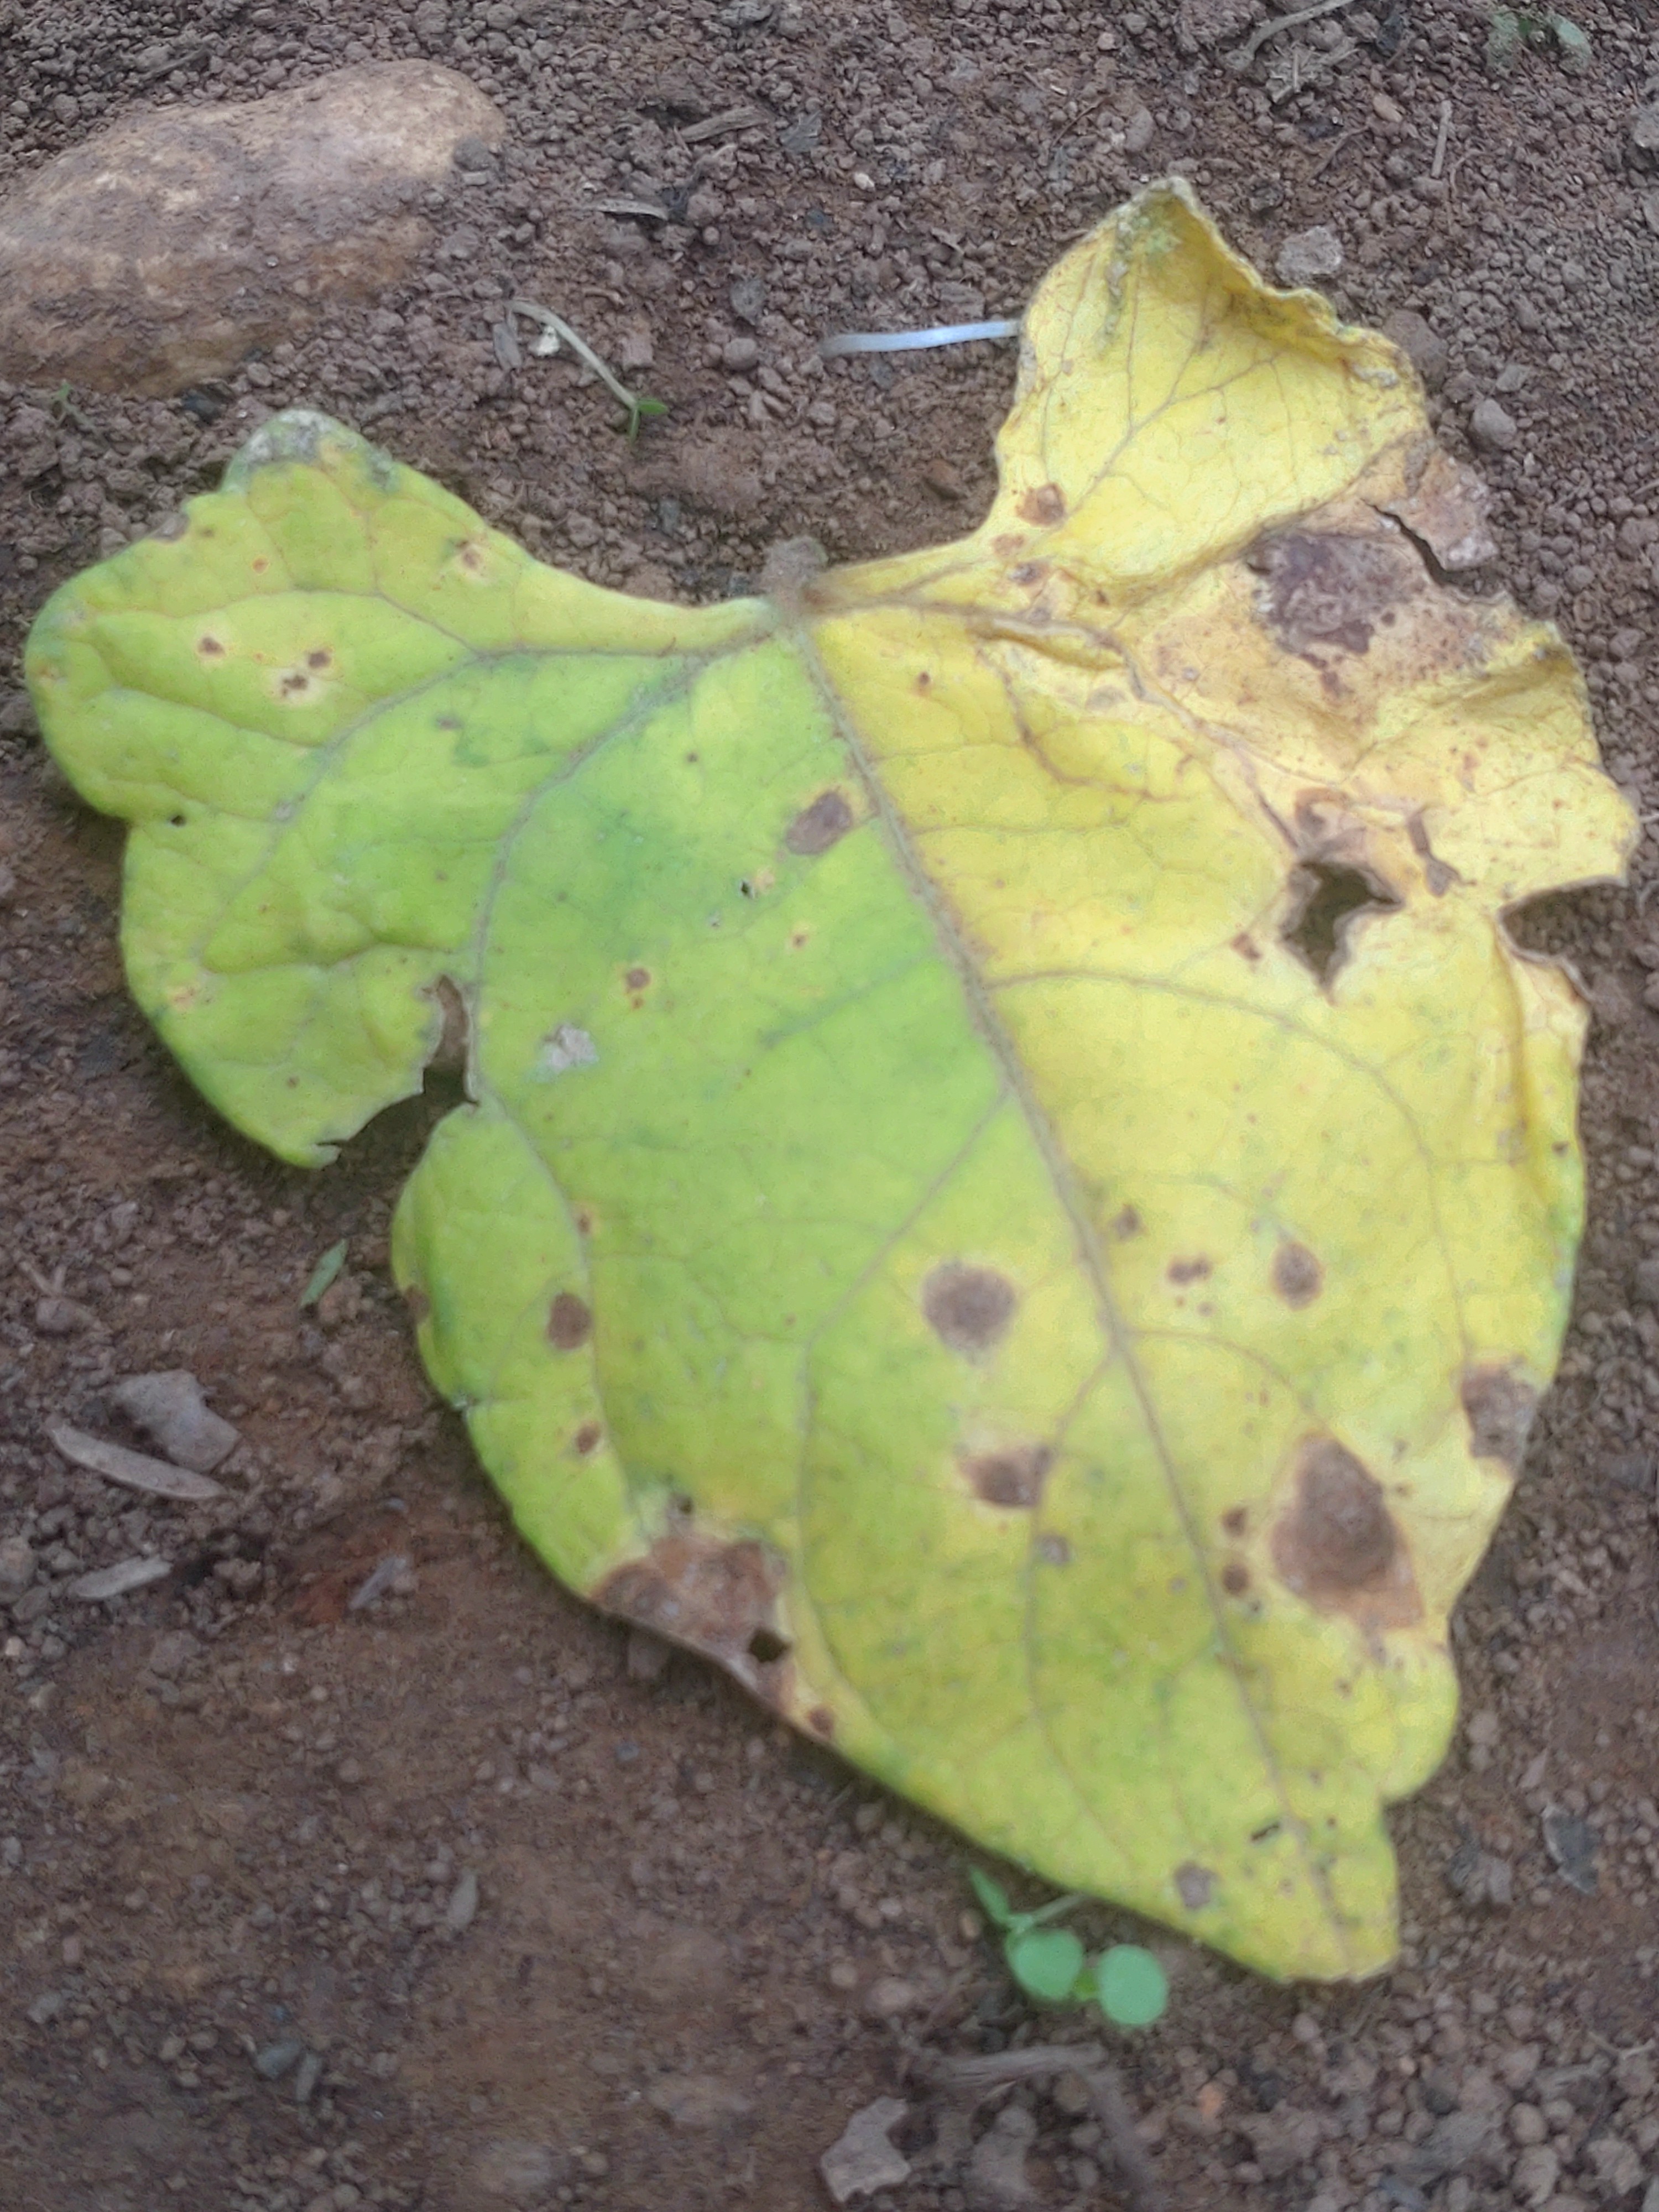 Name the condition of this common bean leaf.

anthracnose
